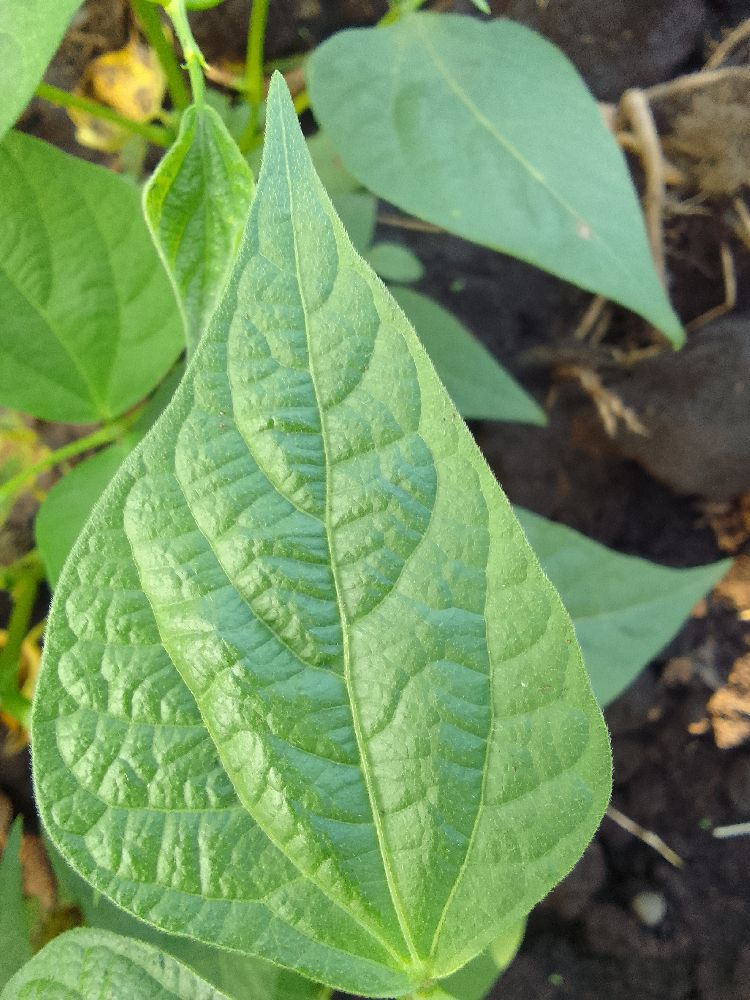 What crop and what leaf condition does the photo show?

common bean, healthy
